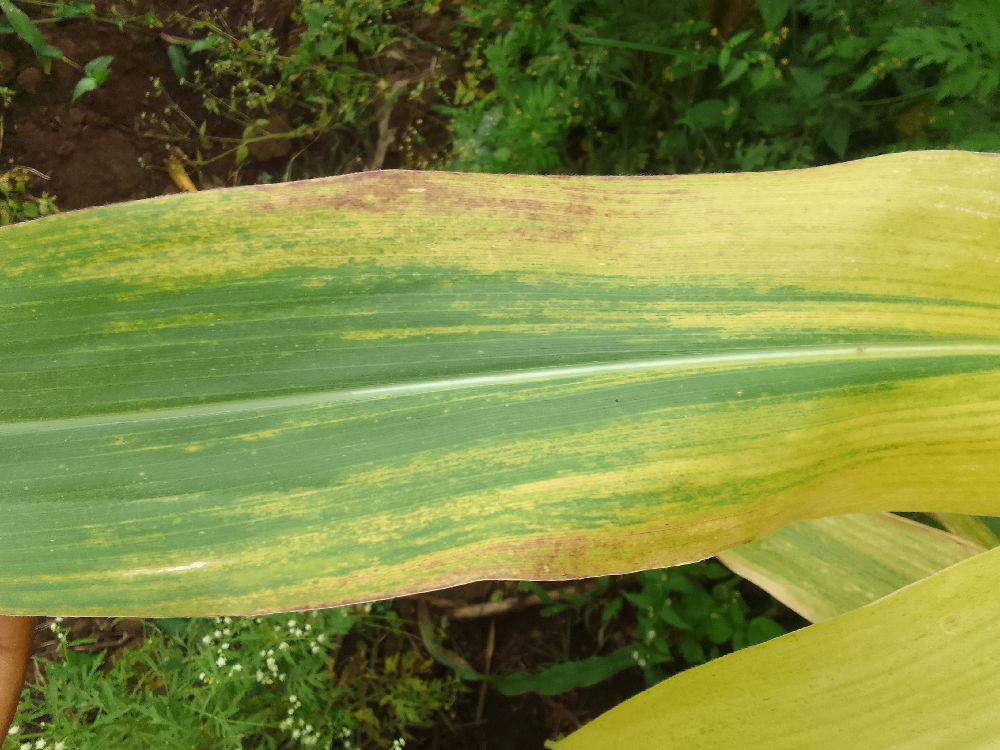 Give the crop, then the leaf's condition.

maize, maize lethal necrosis
